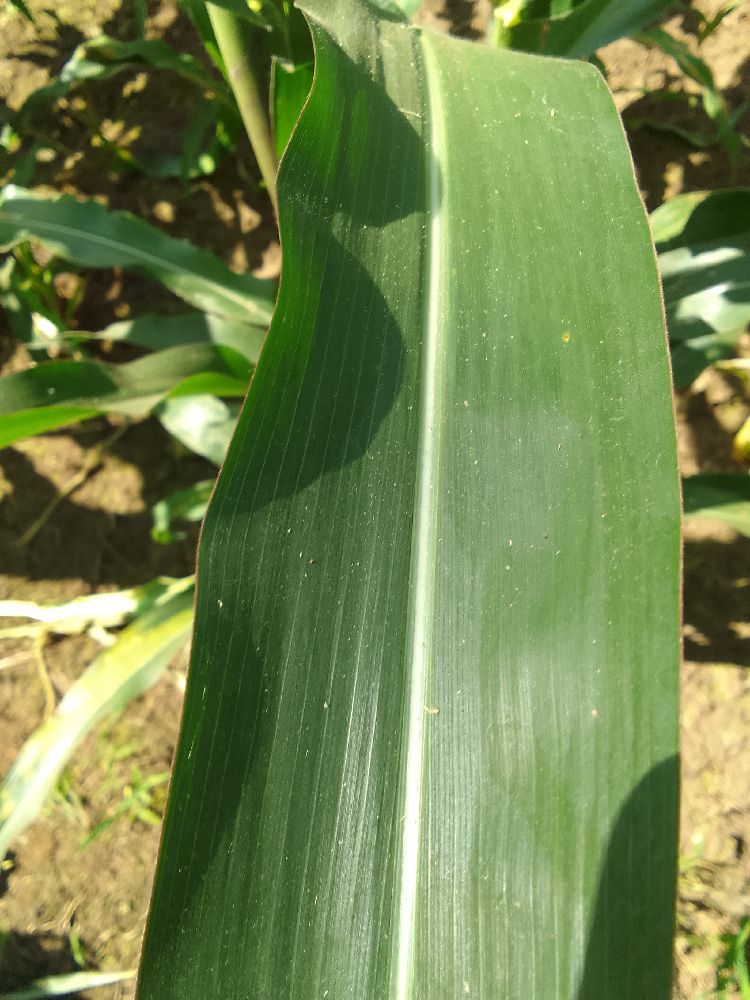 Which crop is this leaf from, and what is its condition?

maize, healthy
